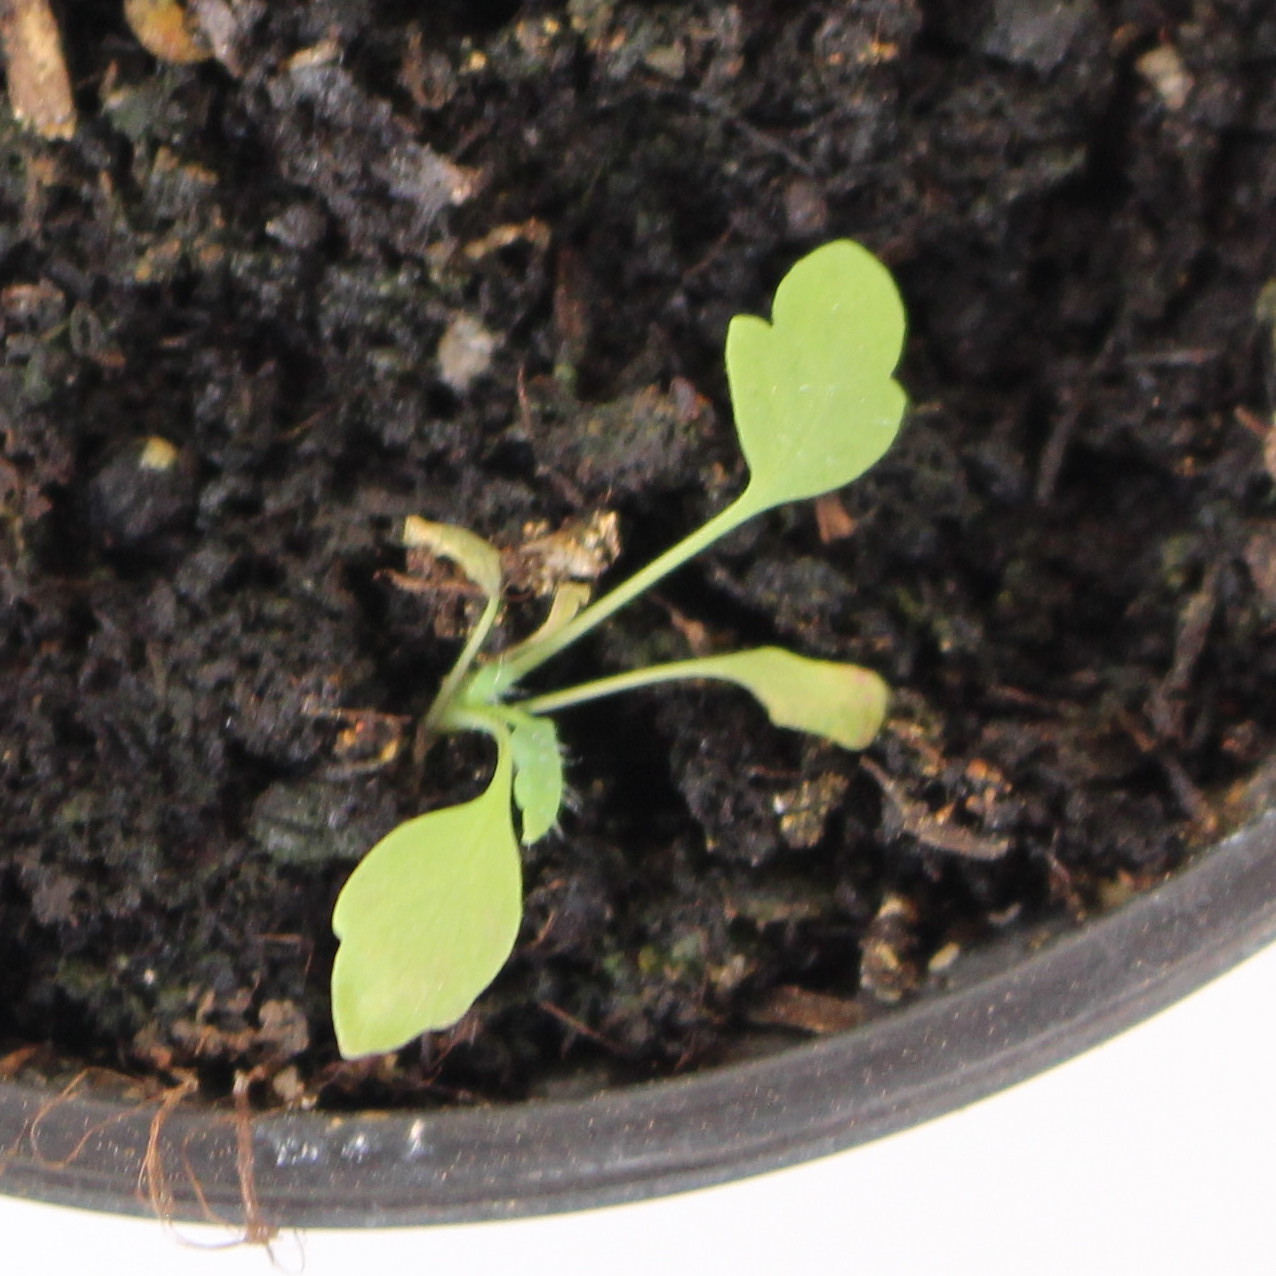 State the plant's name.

Papaver rhoeas
